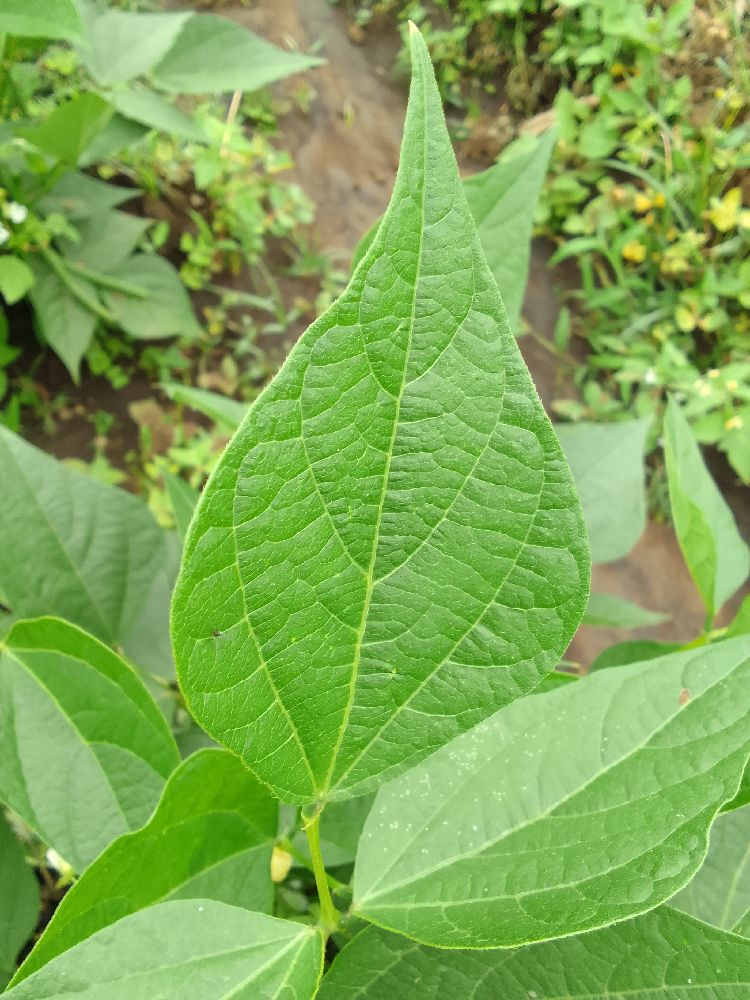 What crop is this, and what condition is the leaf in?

common bean, healthy
